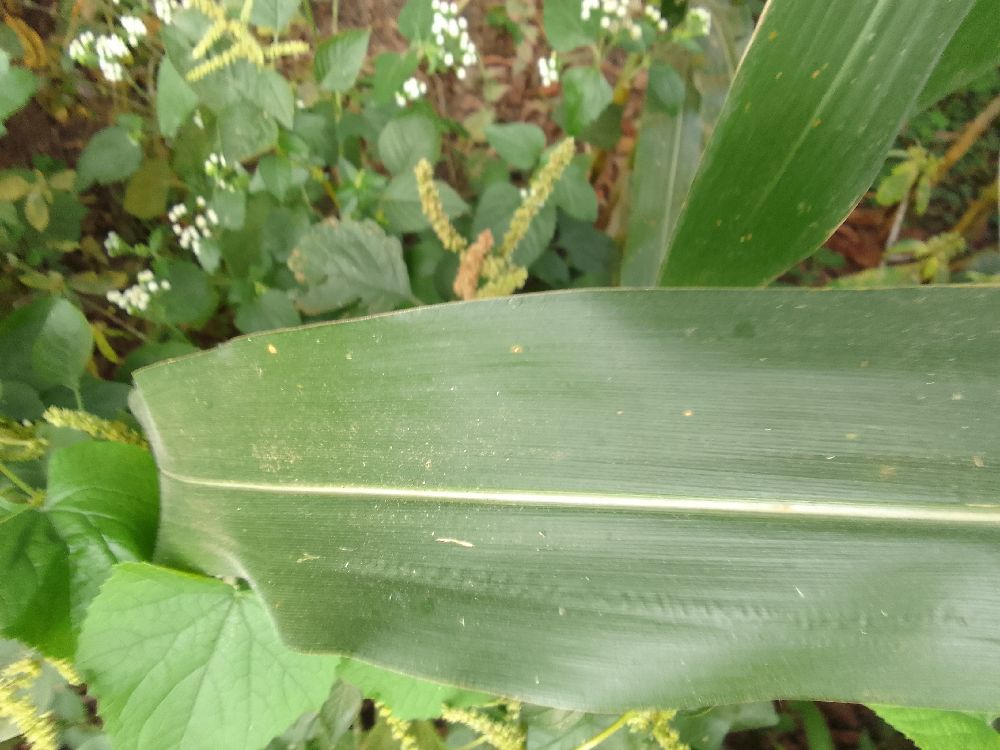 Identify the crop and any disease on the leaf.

maize, healthy
